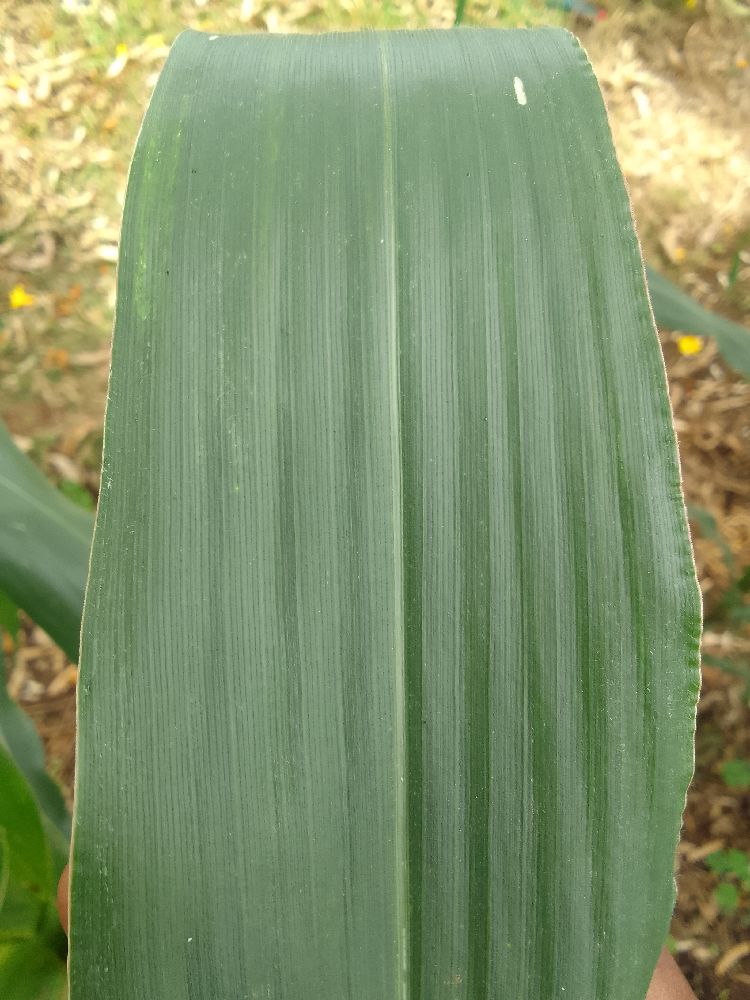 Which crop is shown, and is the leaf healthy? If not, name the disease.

maize, healthy
